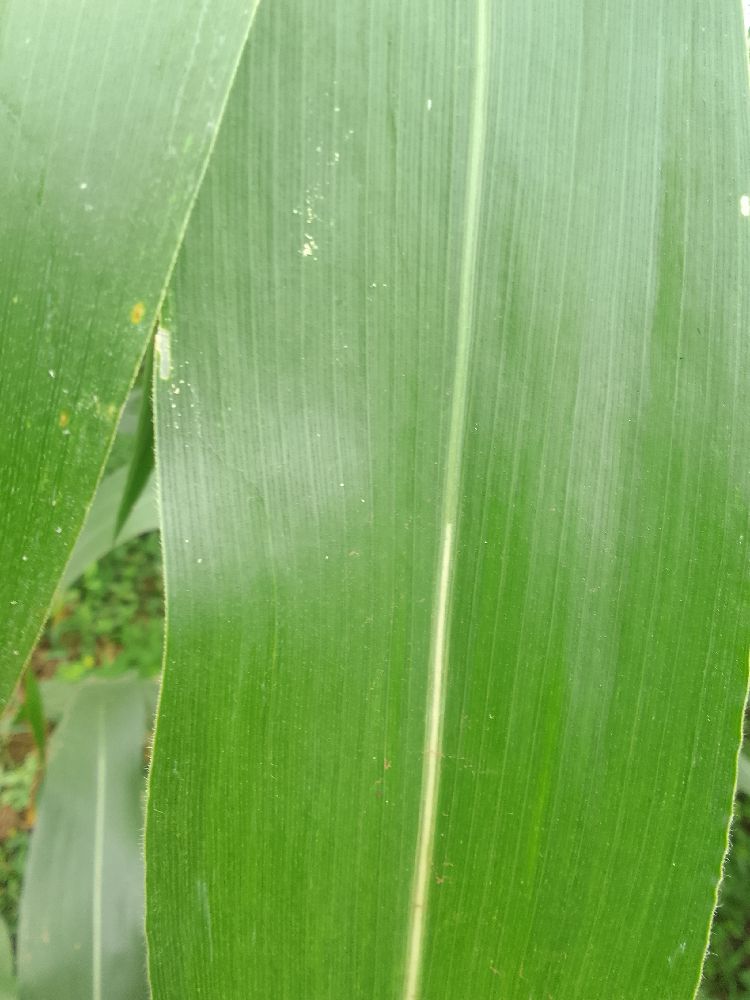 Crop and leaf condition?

maize, healthy
